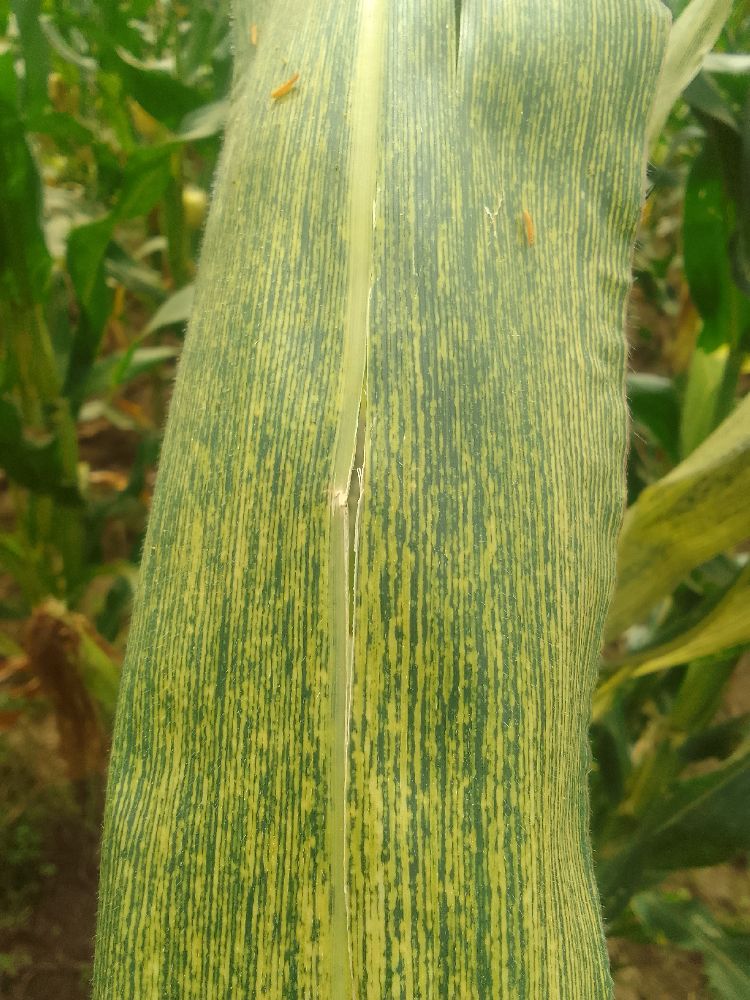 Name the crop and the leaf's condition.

maize, maize streak virus
